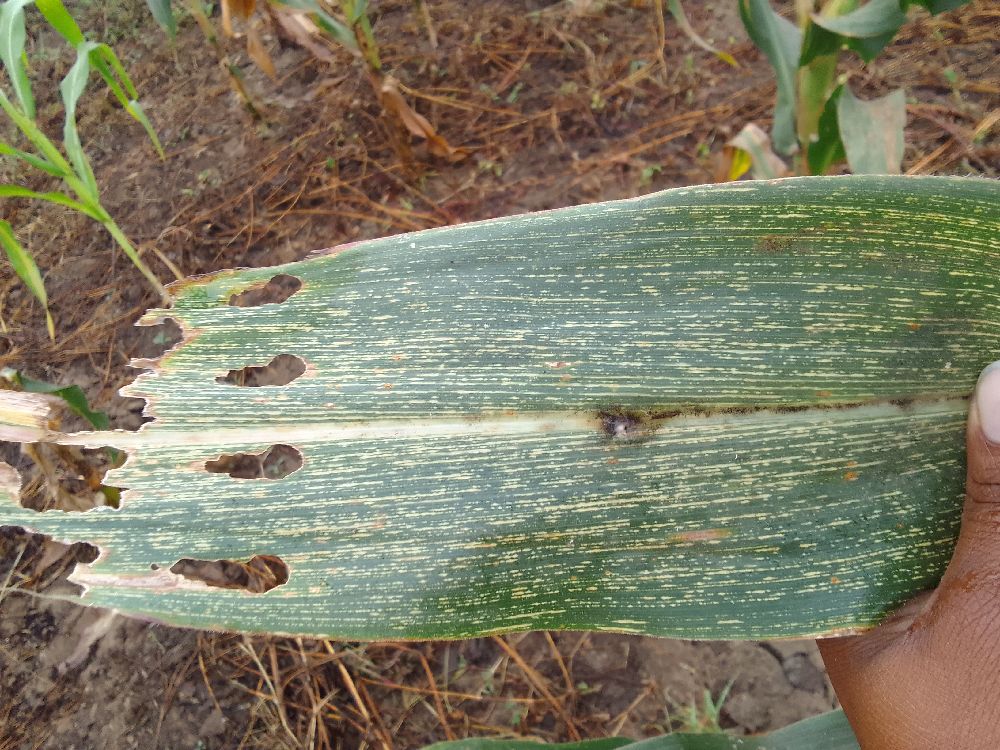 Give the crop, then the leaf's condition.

maize, maize streak virus
